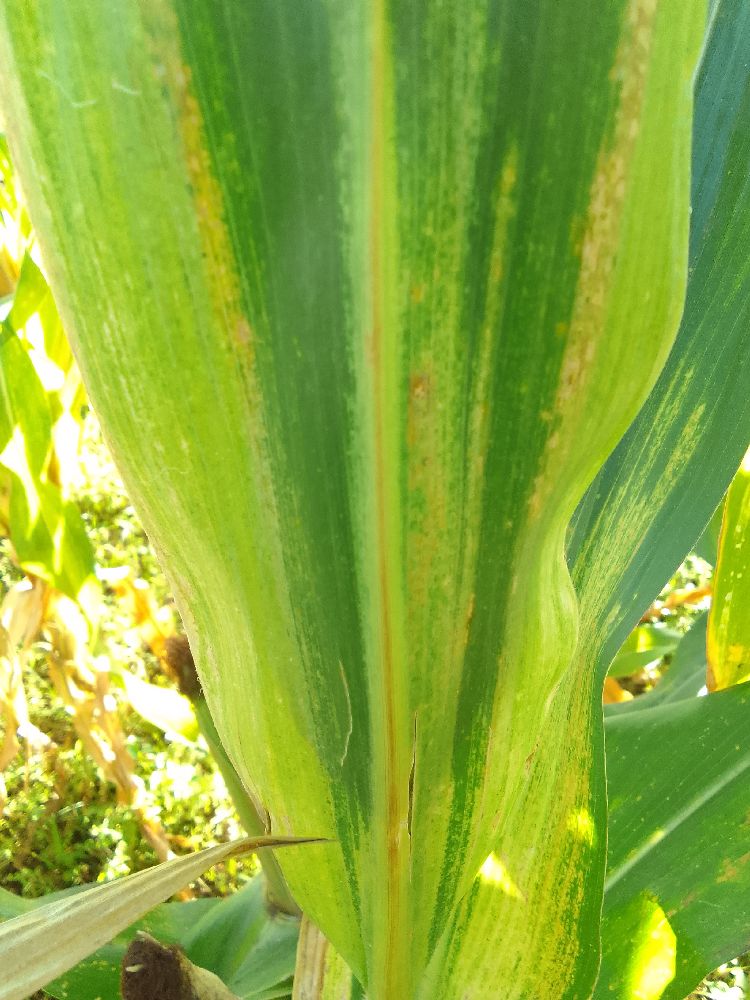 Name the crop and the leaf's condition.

maize, maize lethal necrosis
